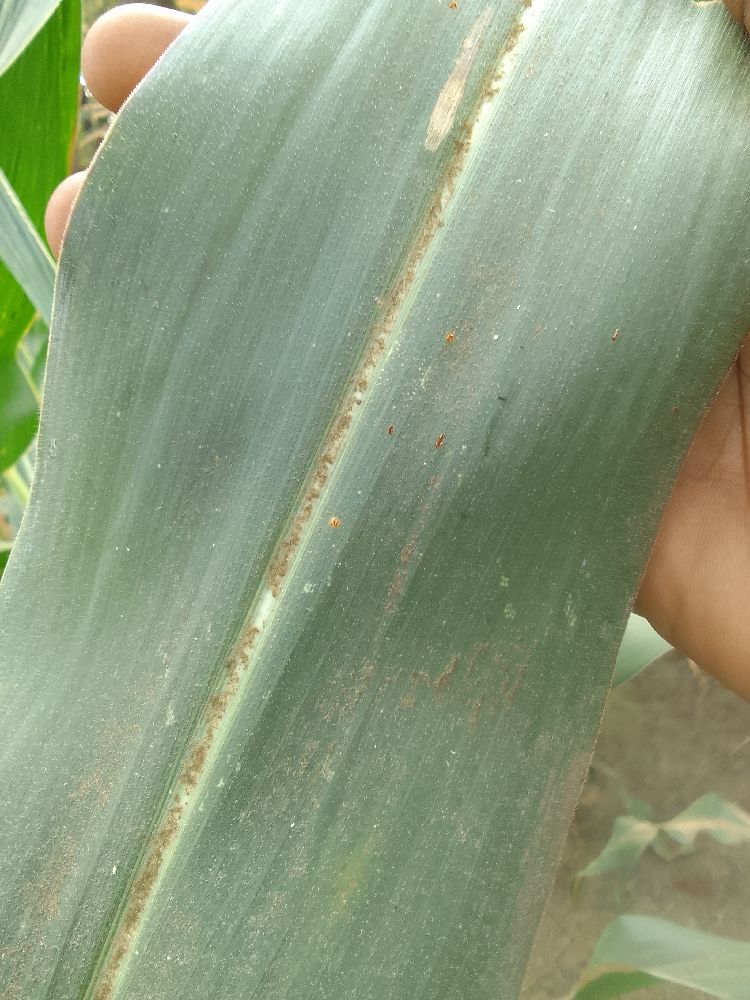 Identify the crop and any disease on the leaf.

maize, healthy
